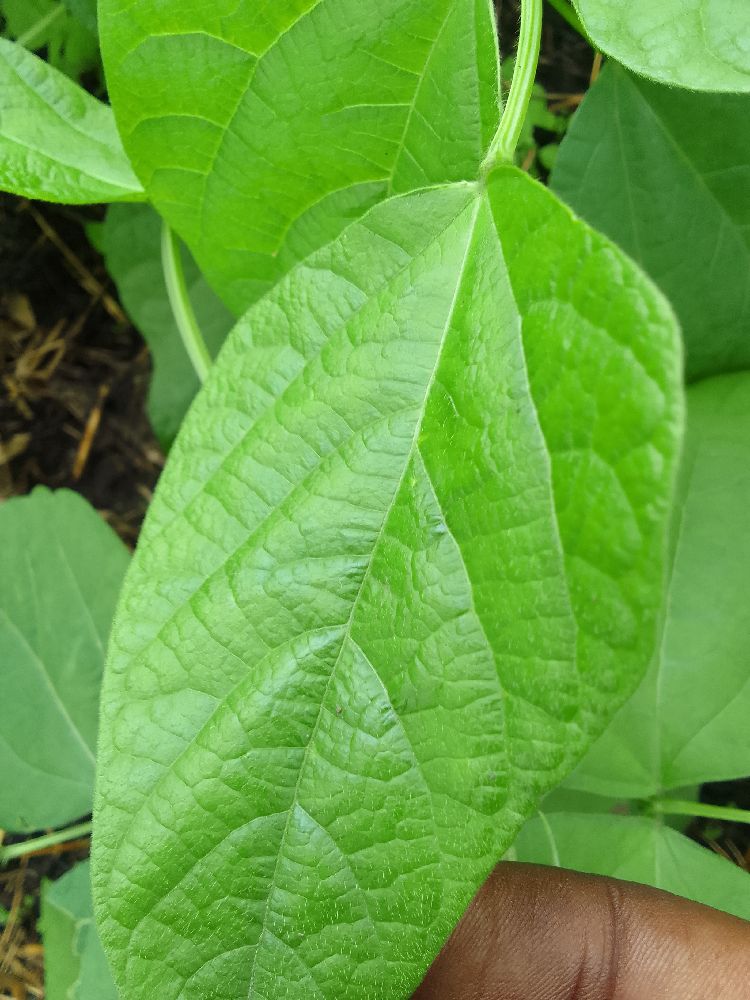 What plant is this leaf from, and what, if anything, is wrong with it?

common bean, healthy
